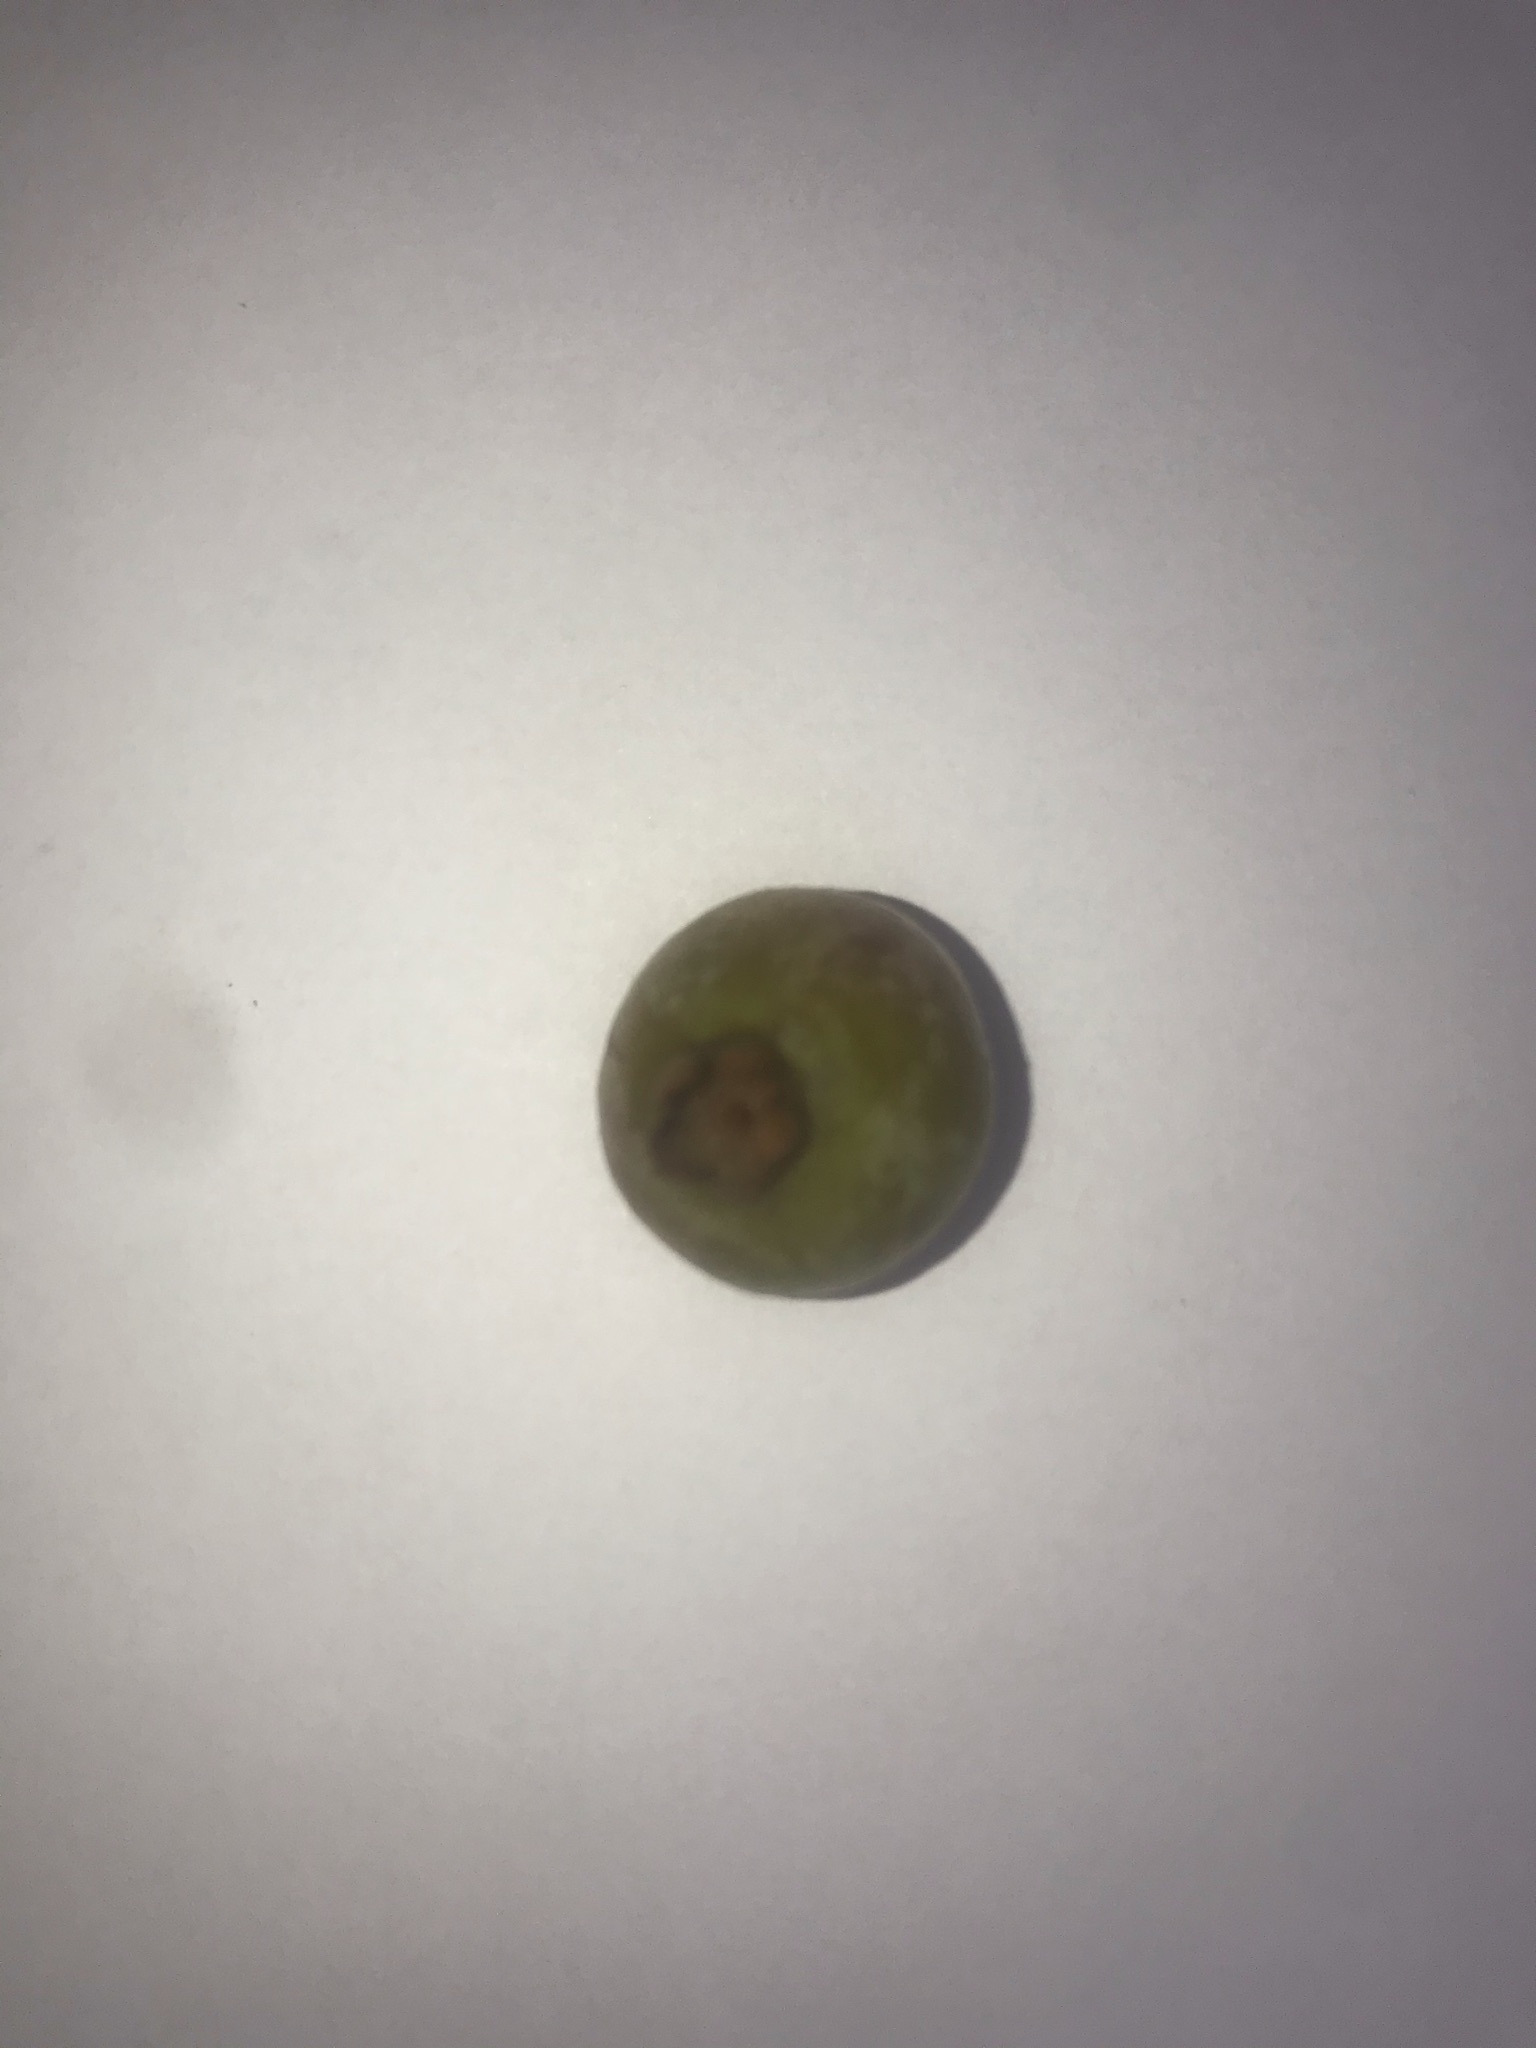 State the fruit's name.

gabiroba
